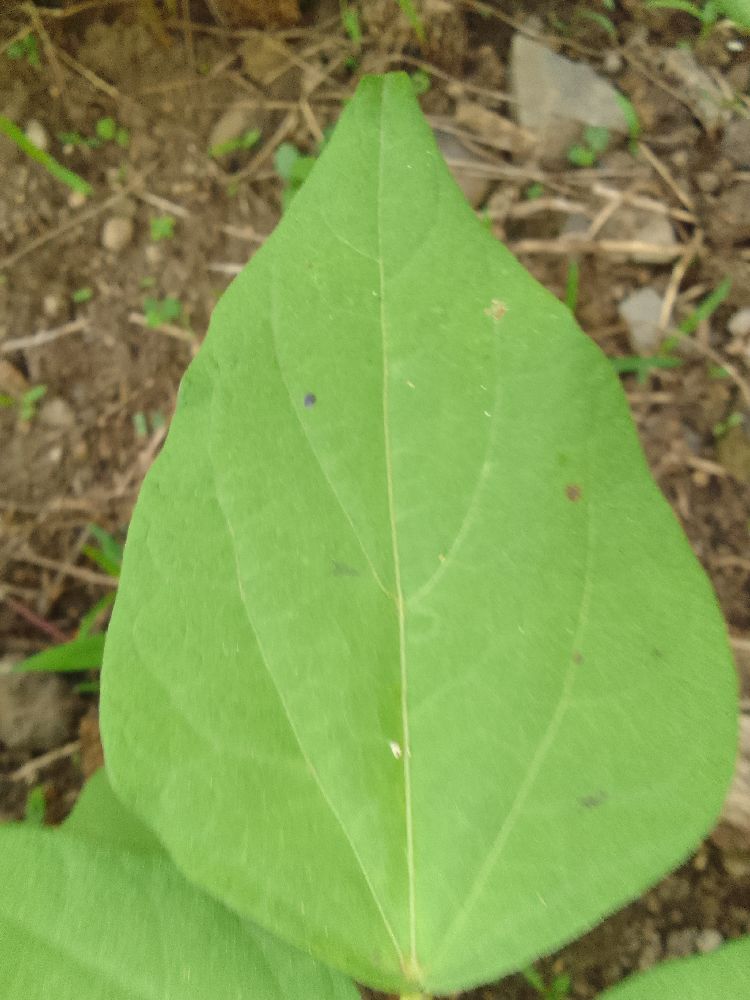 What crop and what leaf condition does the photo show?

common bean, healthy
